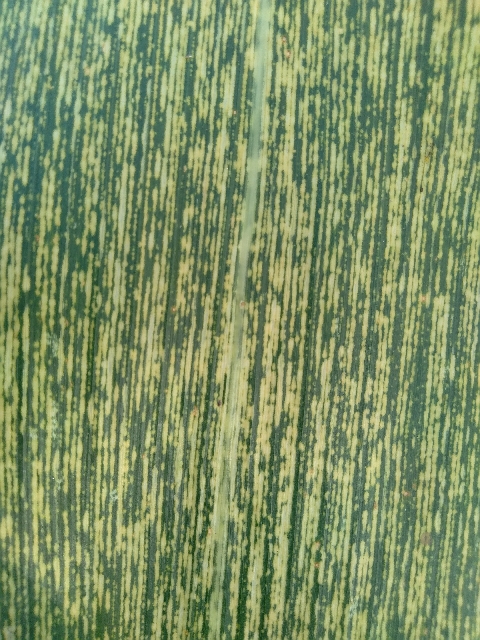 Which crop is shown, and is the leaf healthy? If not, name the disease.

maize, maize streak virus
